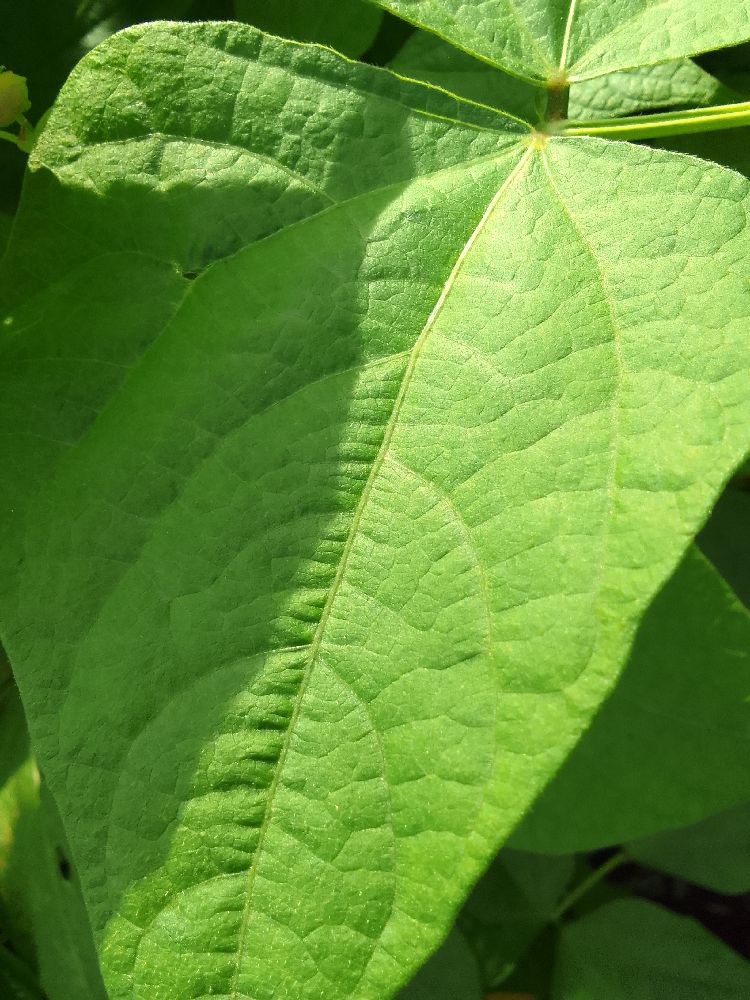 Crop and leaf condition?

common bean, healthy
